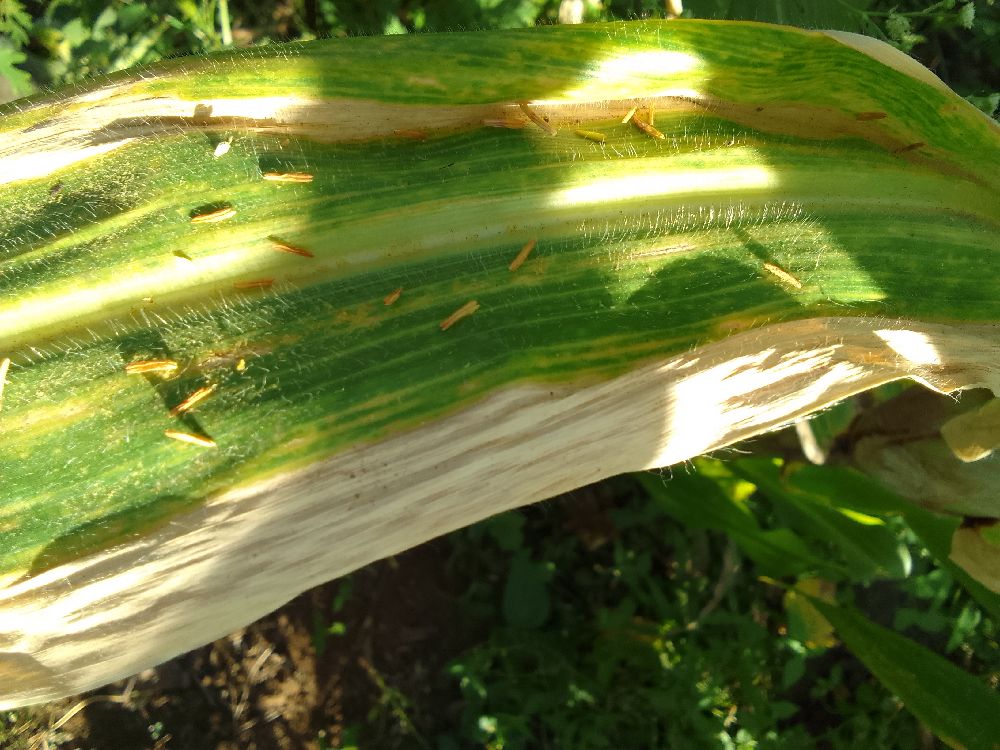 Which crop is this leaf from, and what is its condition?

maize, maize lethal necrosis
